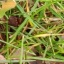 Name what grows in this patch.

grass
